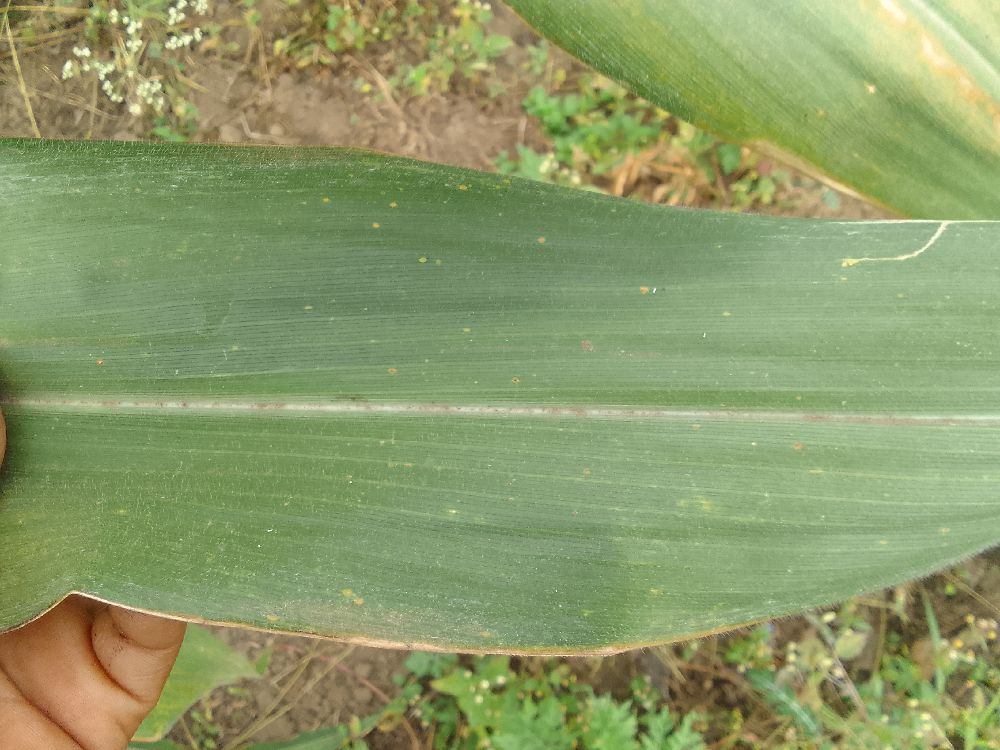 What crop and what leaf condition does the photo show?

maize, healthy
